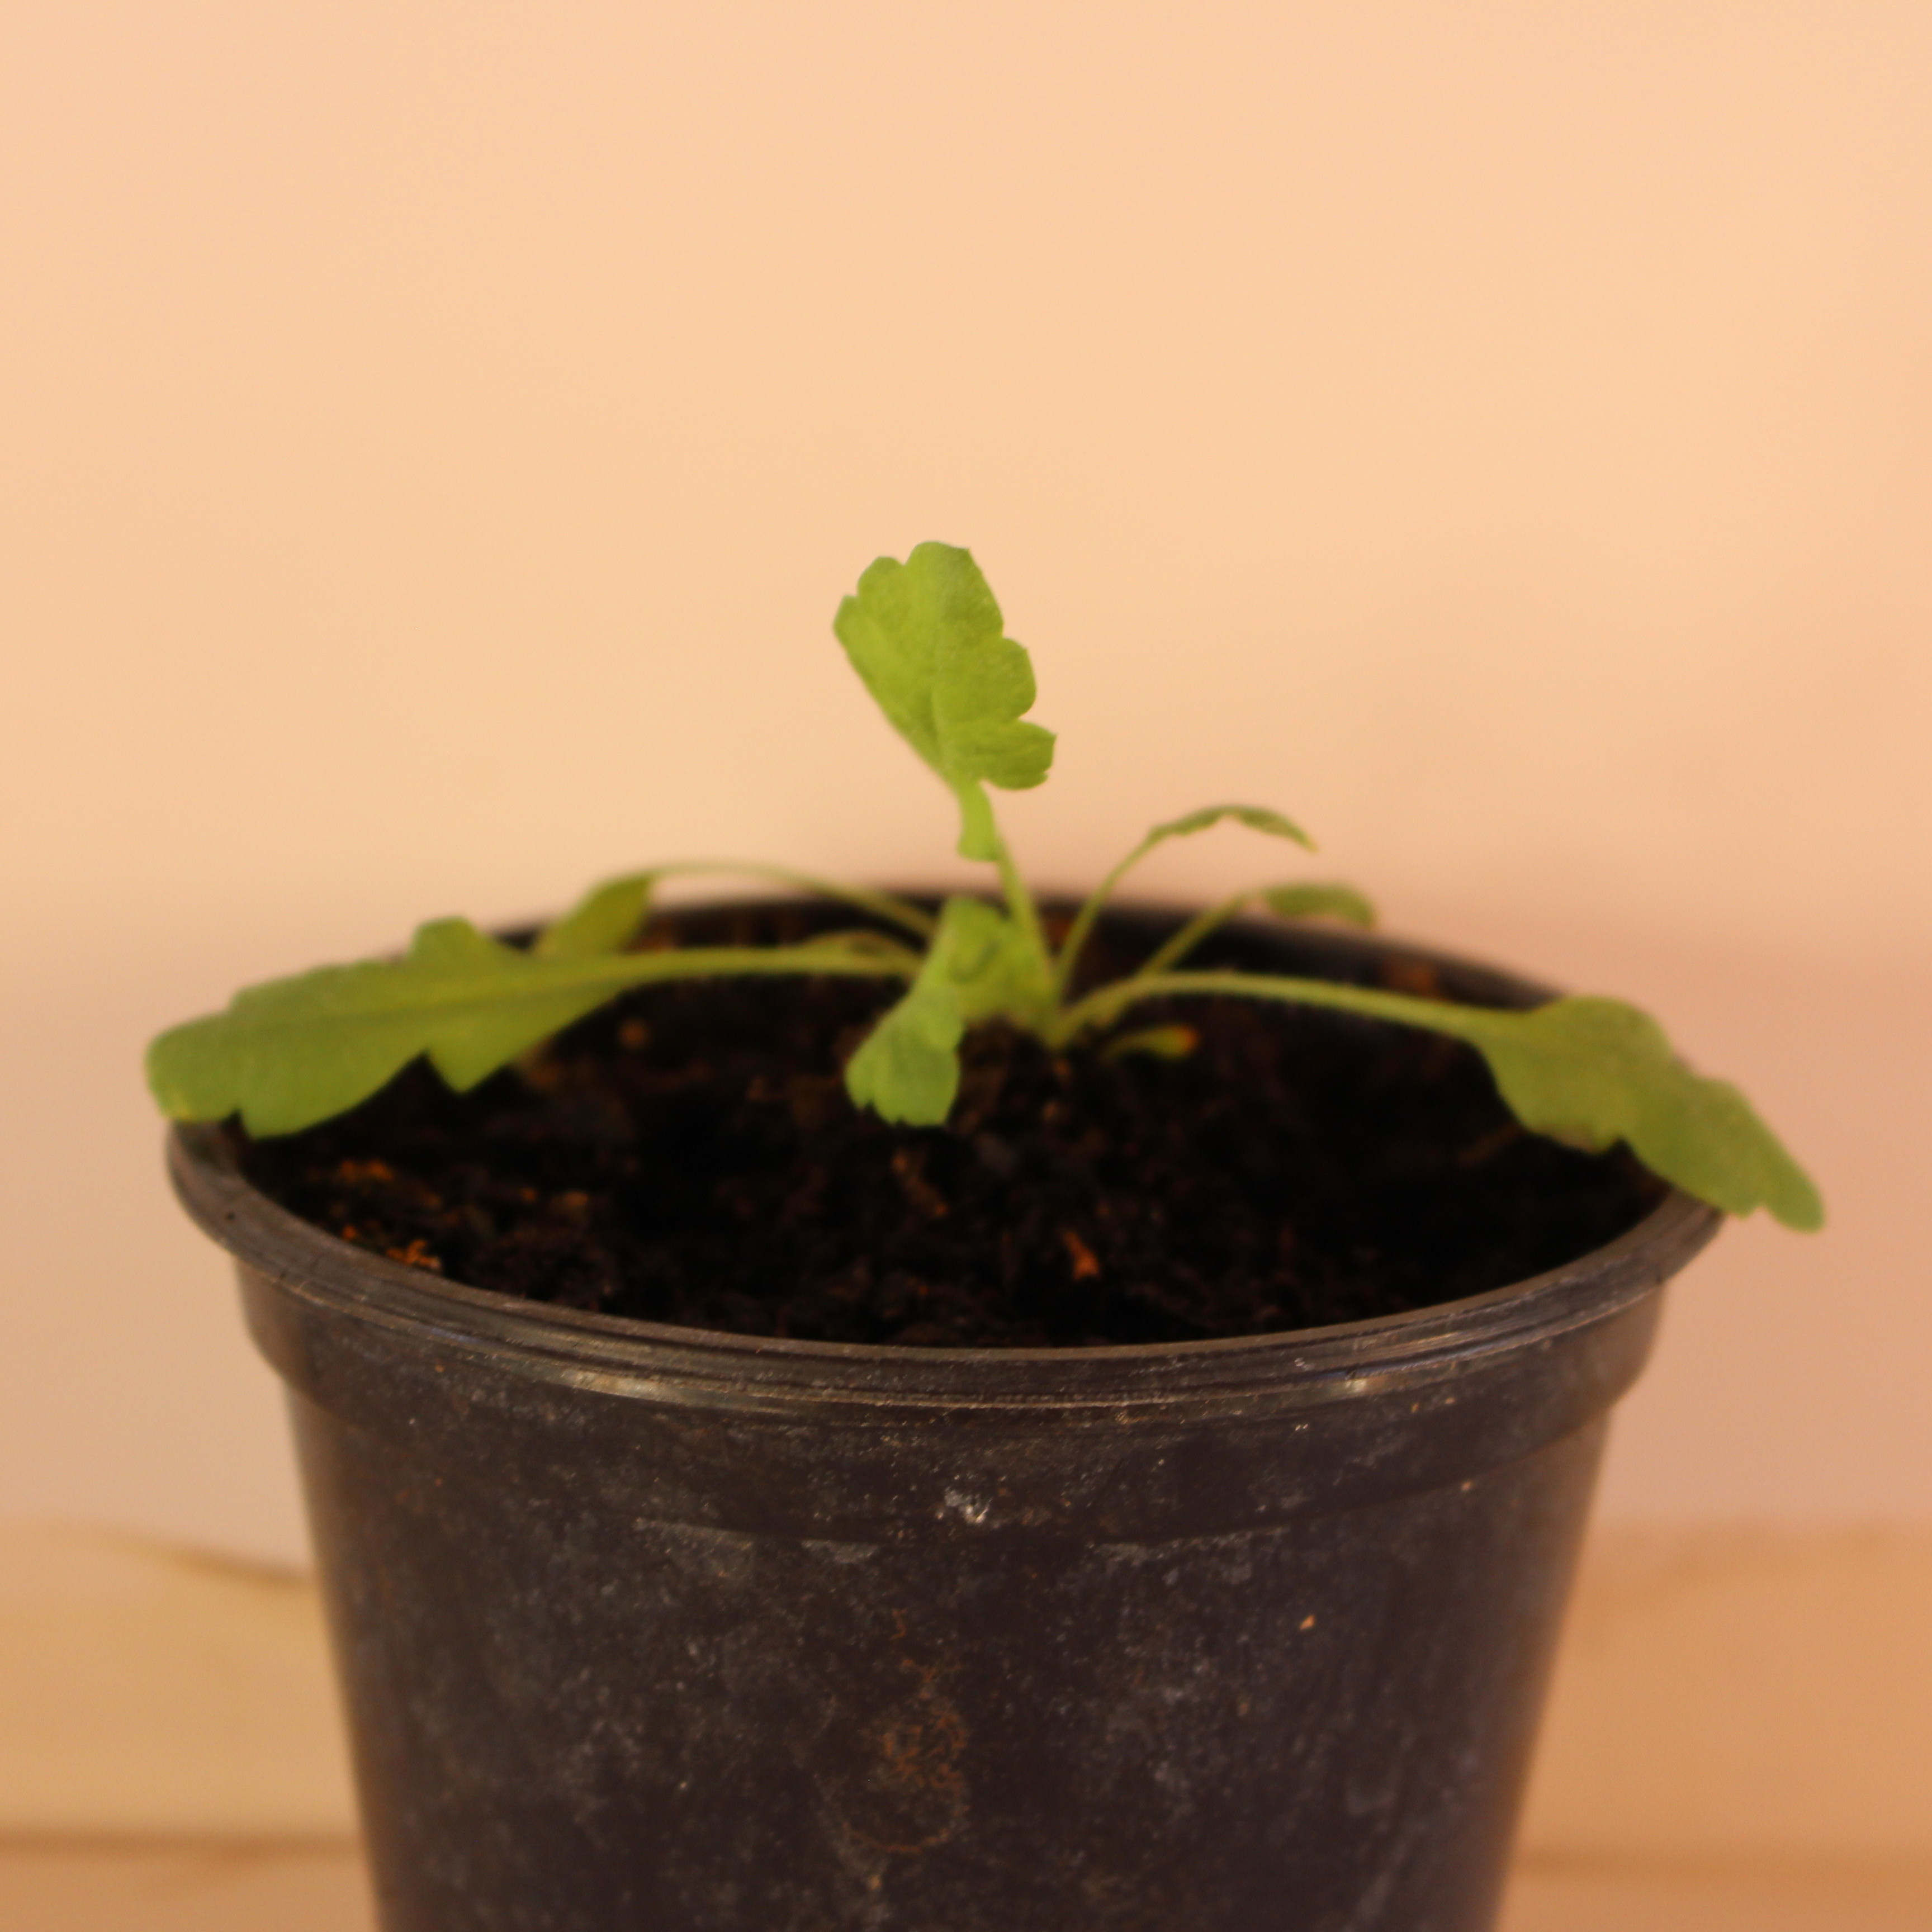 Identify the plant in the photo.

Papaver rhoeas
